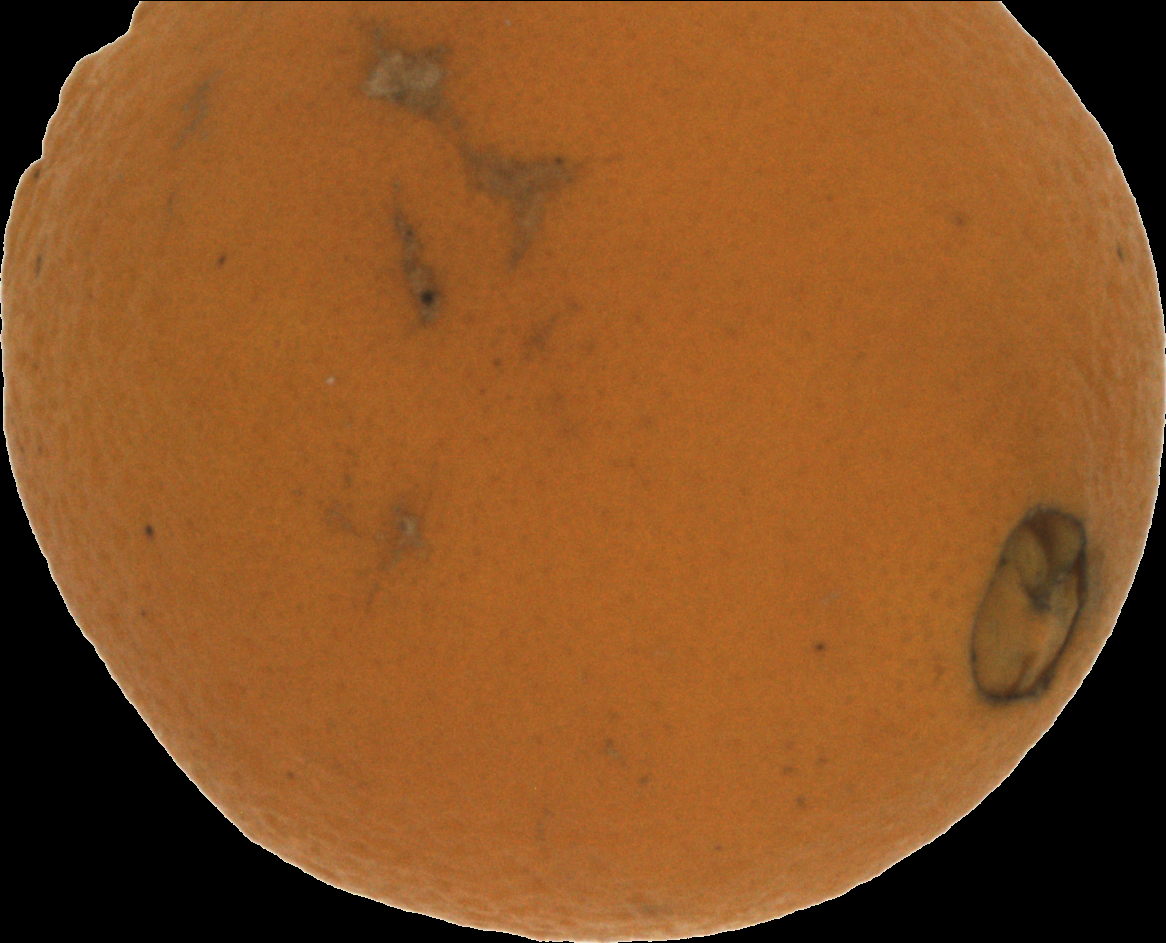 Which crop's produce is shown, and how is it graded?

orange, bad
